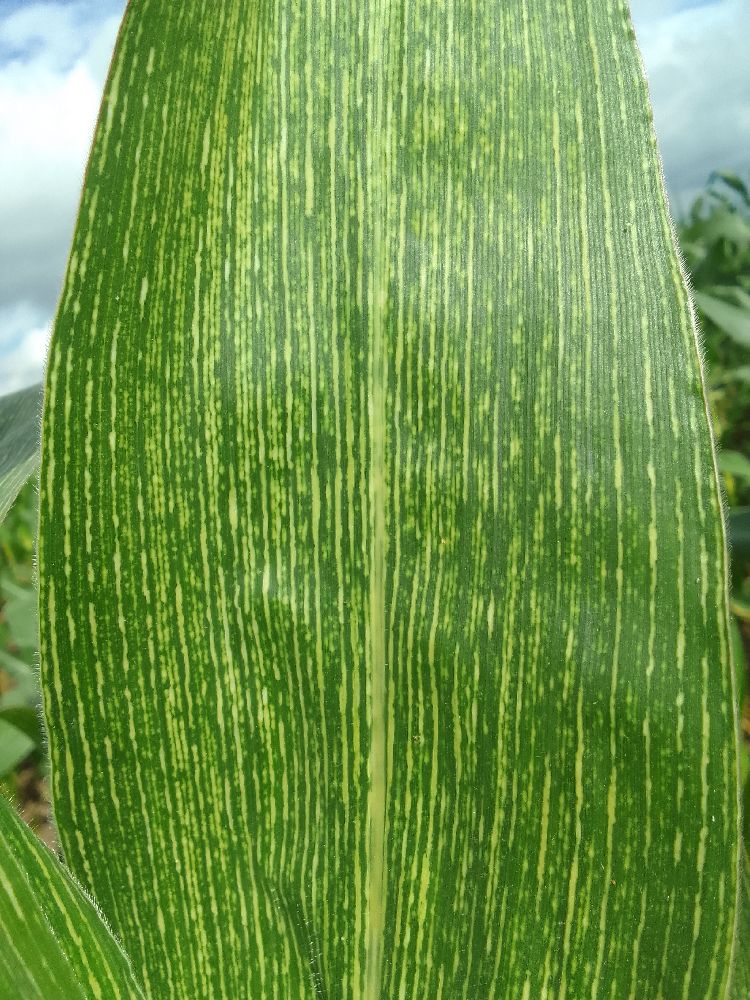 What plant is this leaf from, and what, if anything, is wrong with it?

maize, maize streak virus
